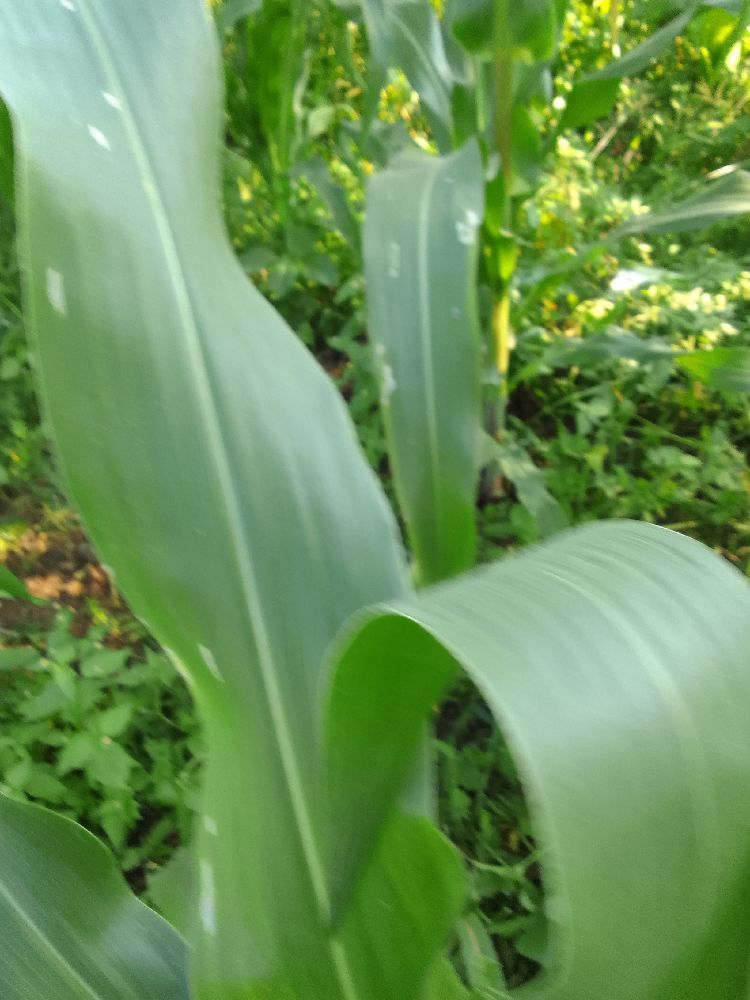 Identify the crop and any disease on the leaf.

maize, healthy
